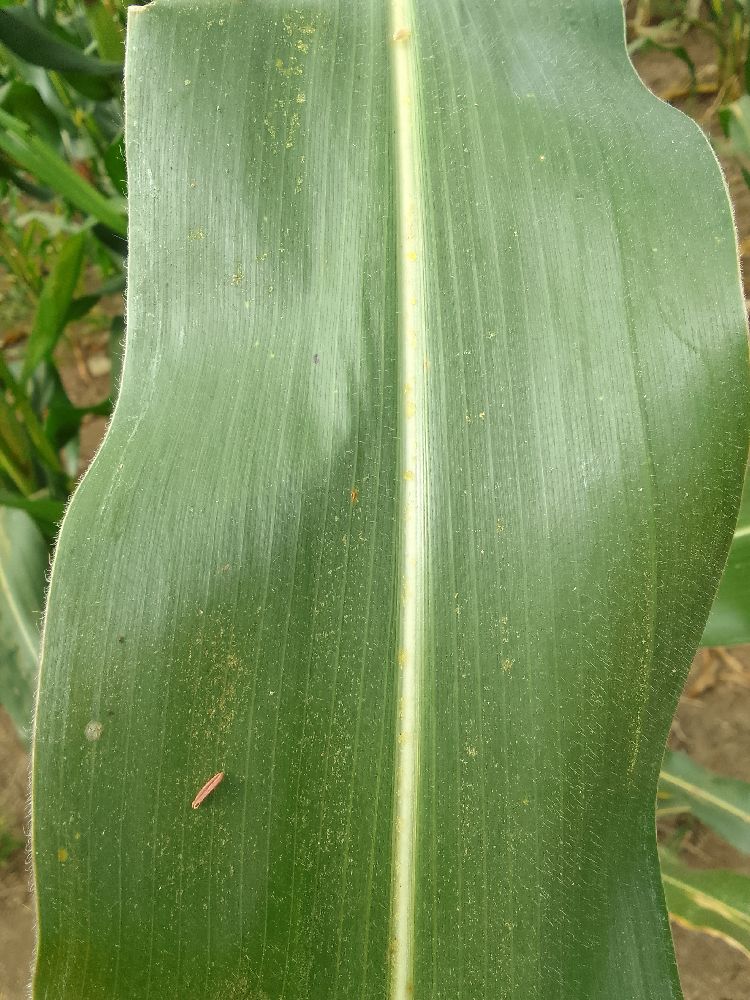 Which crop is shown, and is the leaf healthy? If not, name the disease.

maize, healthy
